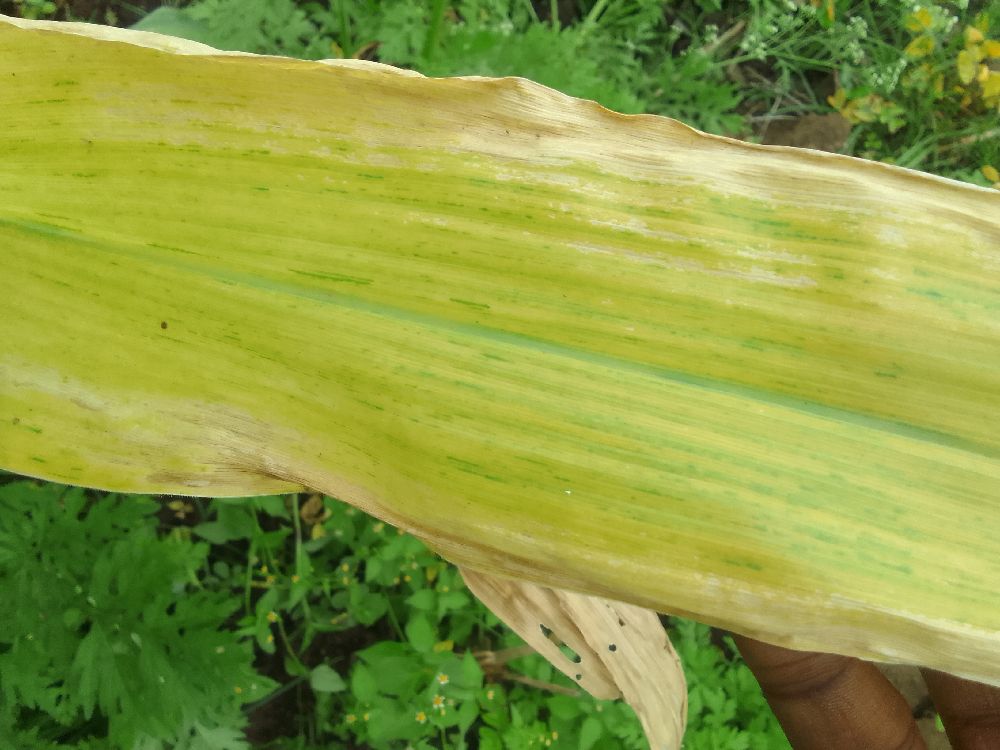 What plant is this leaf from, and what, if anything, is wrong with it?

maize, maize lethal necrosis
